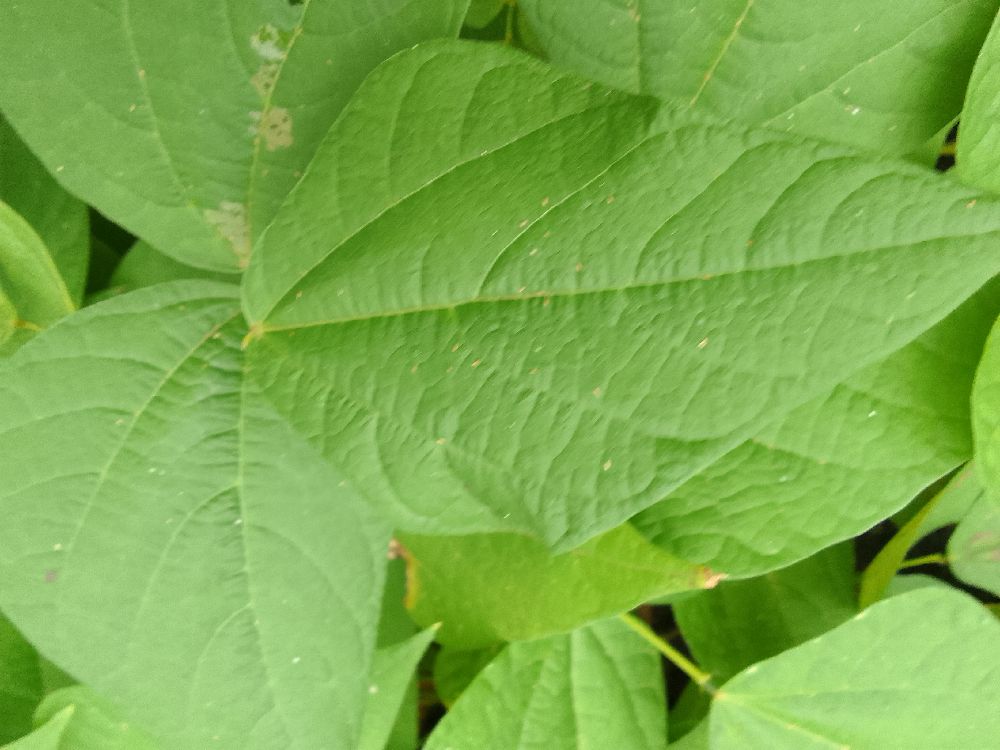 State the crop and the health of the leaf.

common bean, healthy
